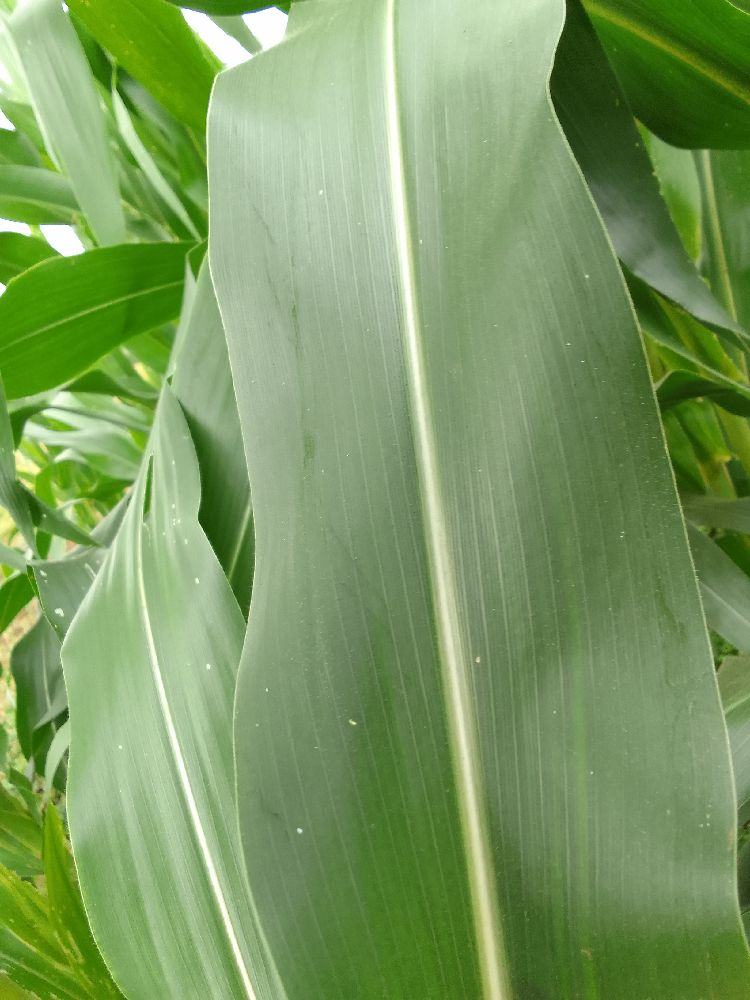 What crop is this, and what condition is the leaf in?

maize, healthy
